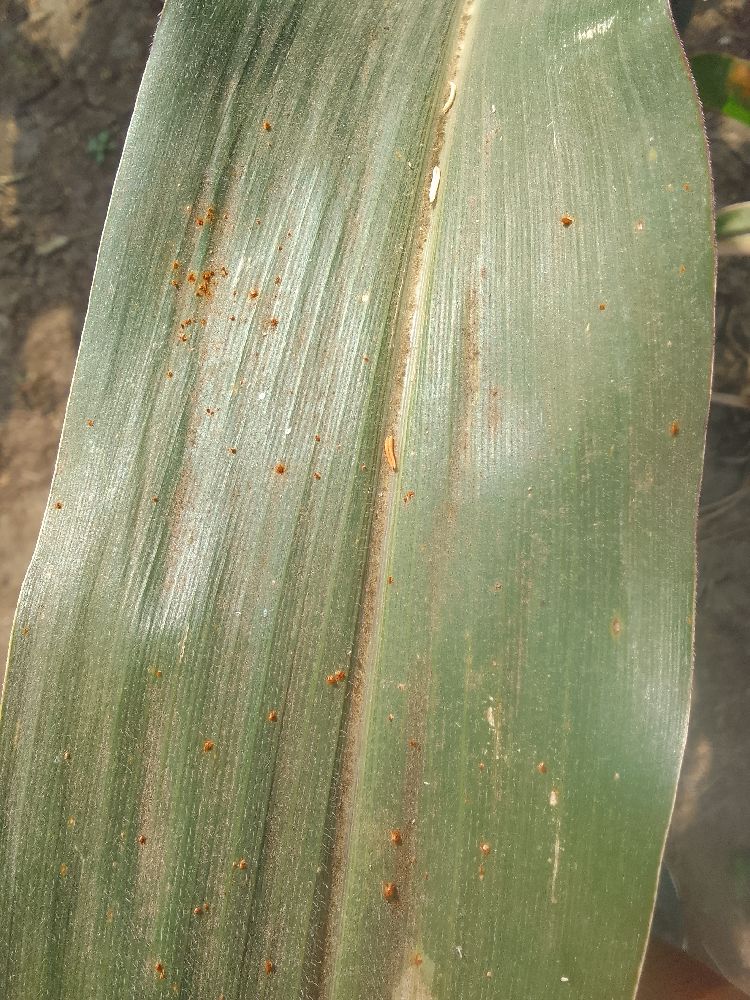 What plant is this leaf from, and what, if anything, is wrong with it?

maize, healthy
